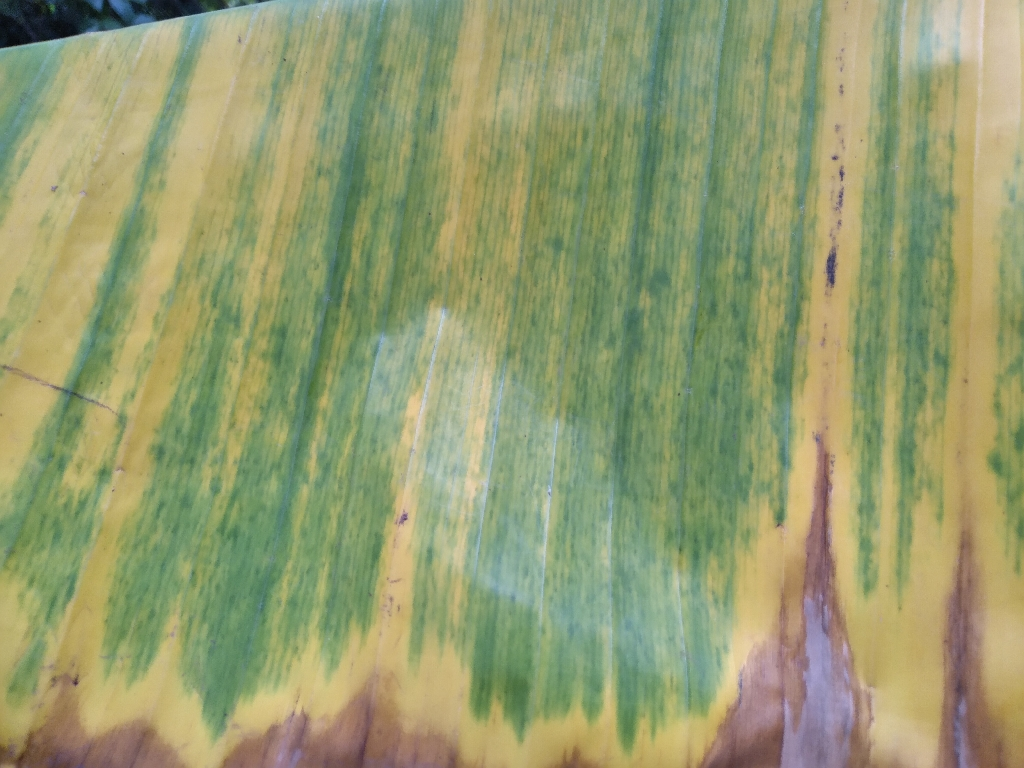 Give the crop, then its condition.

banana, fusarium wilt race 1
